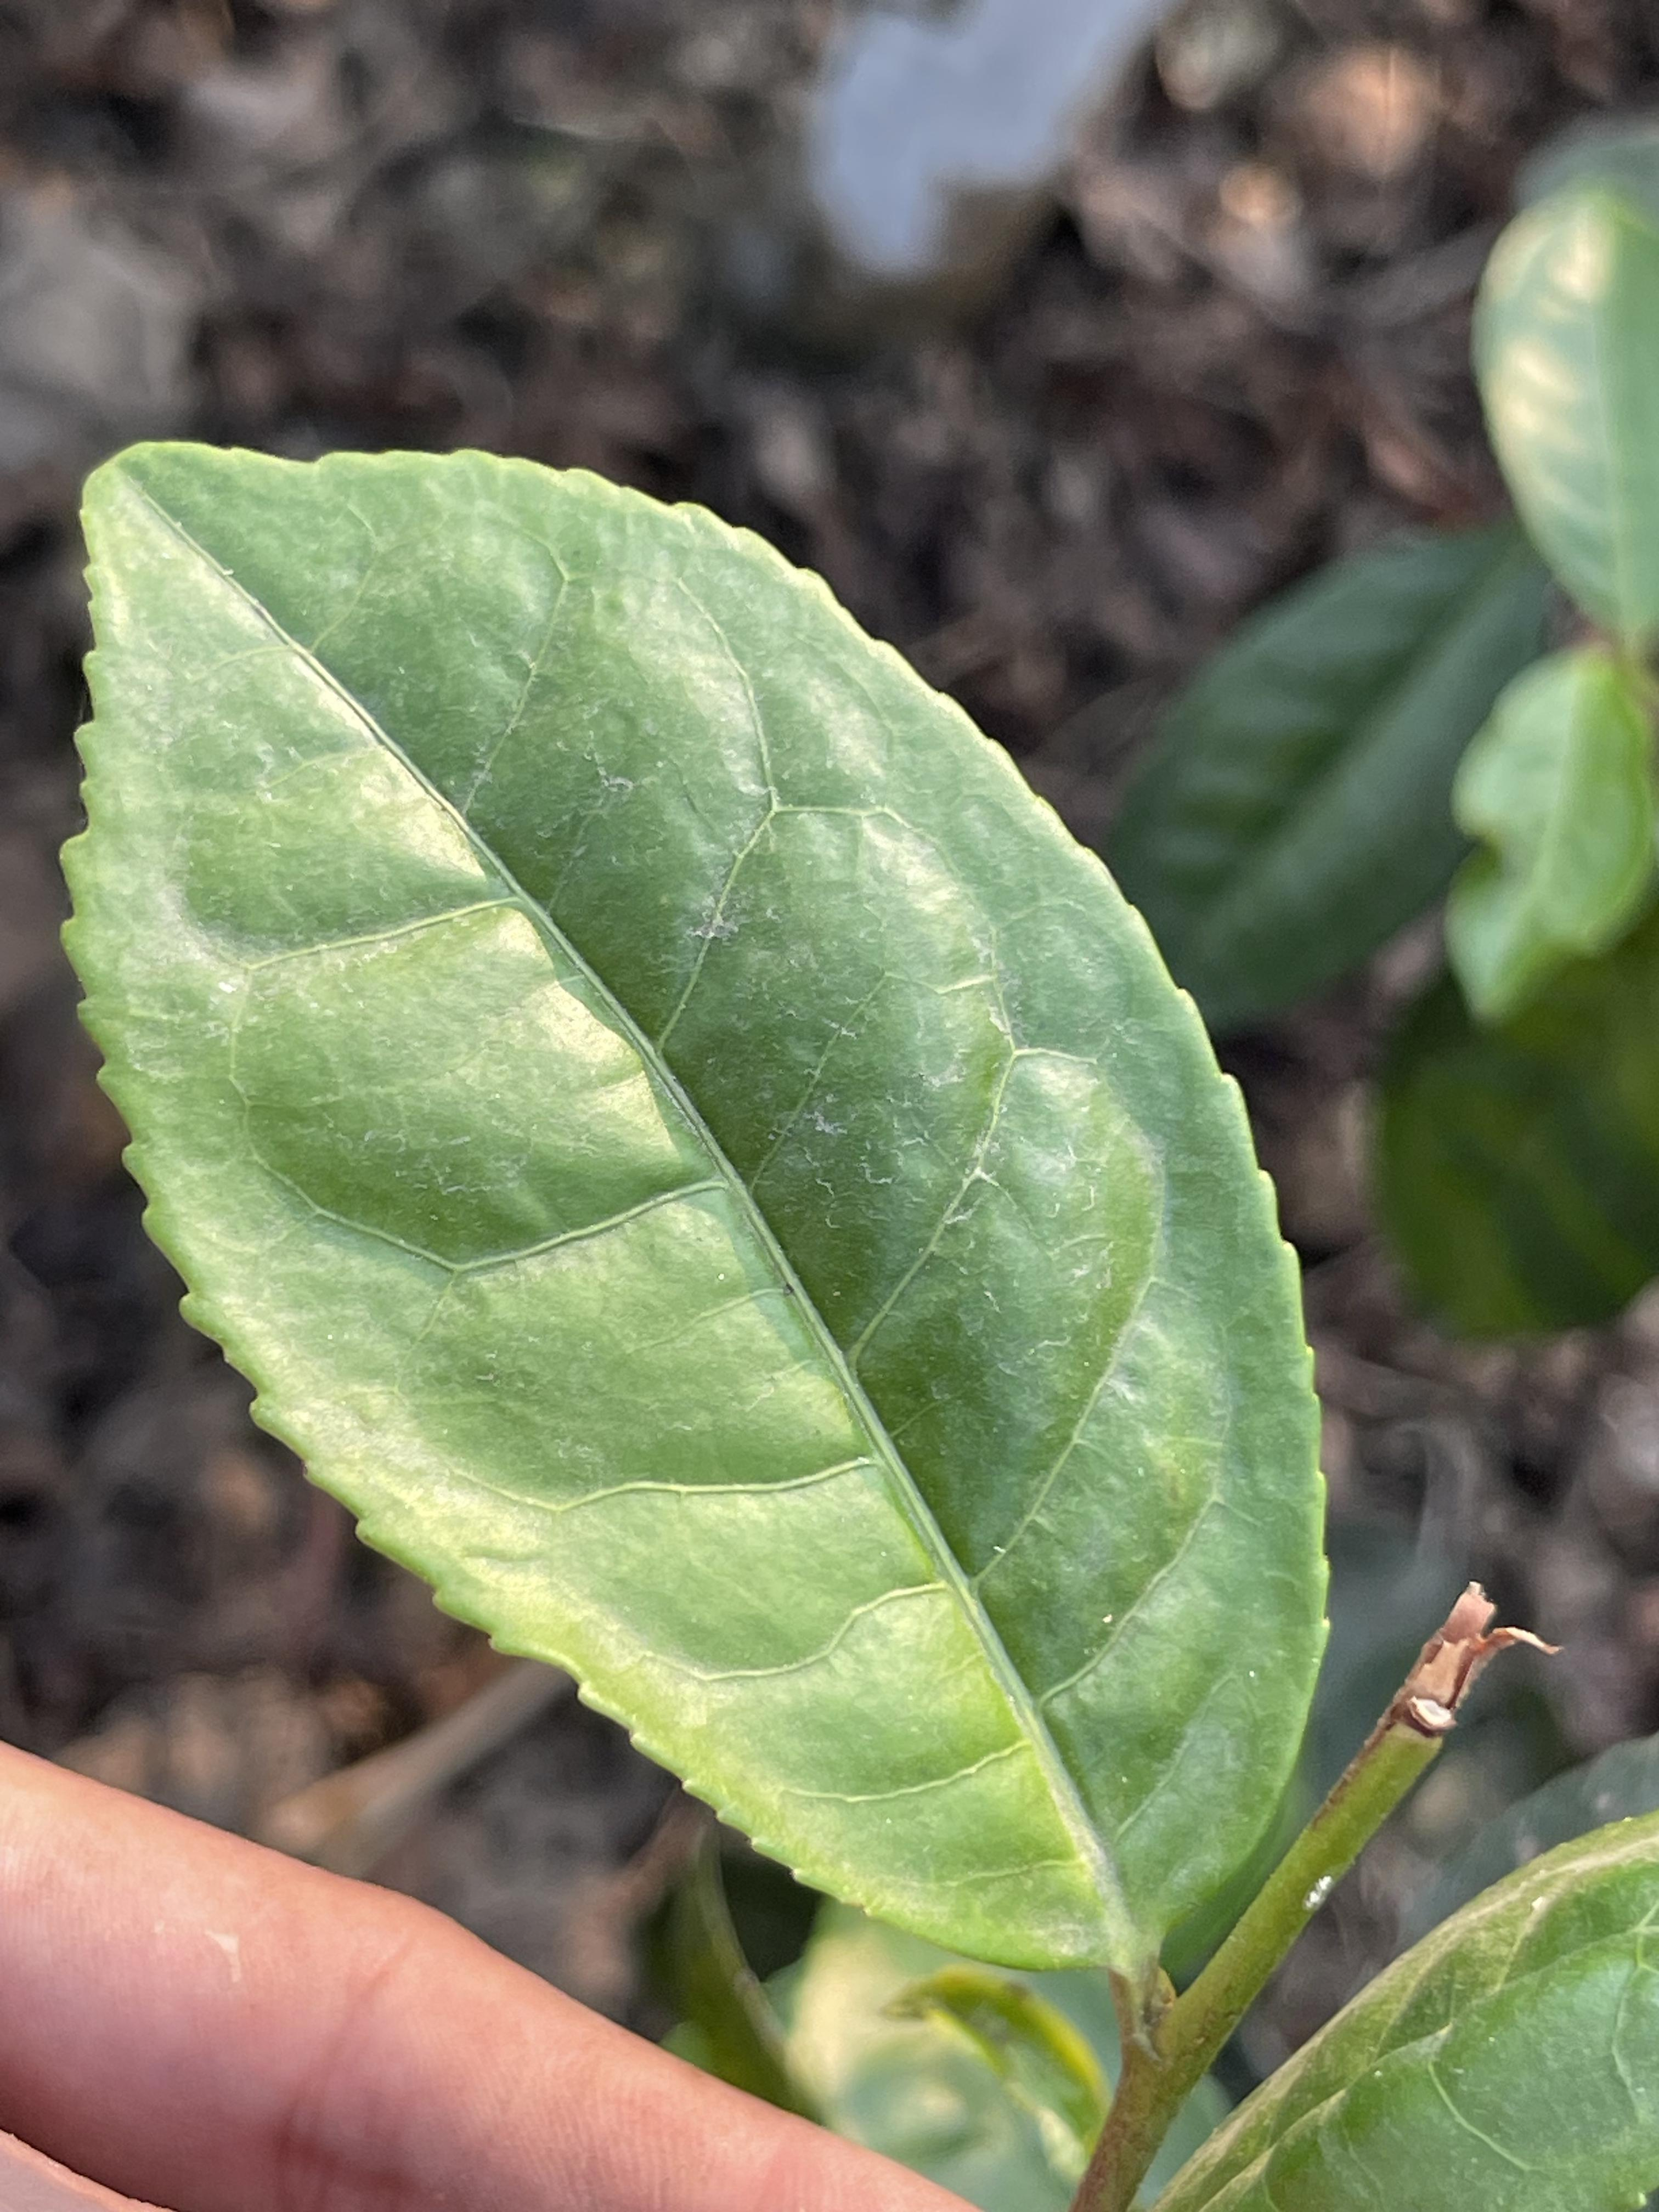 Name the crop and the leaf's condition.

tea, healthy leaf
